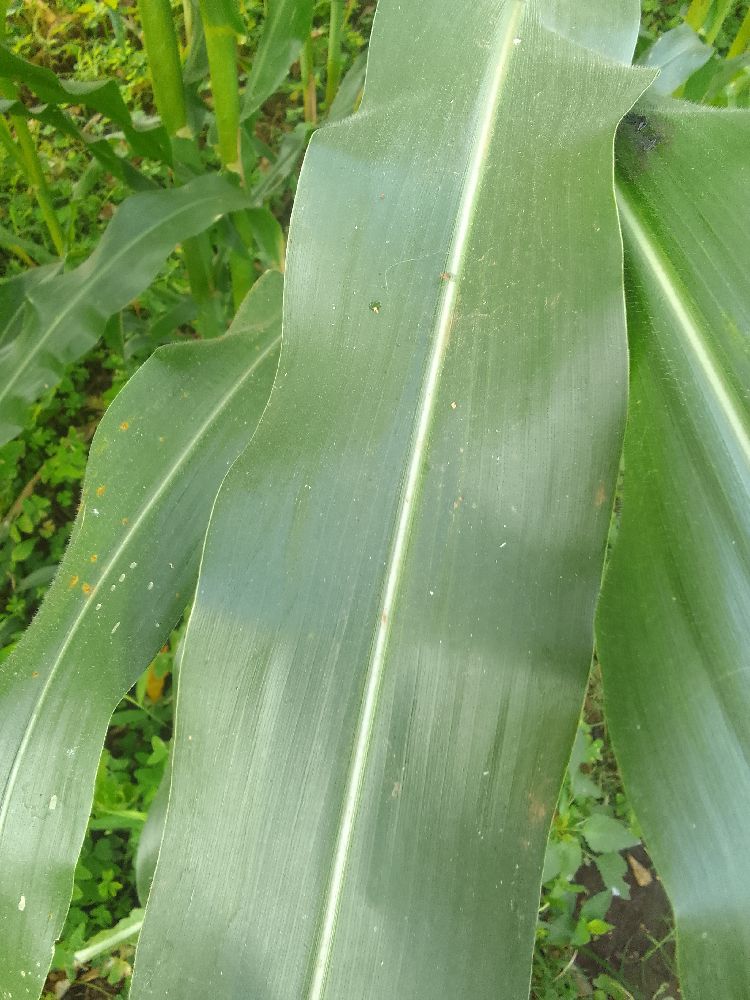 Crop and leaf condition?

maize, healthy
